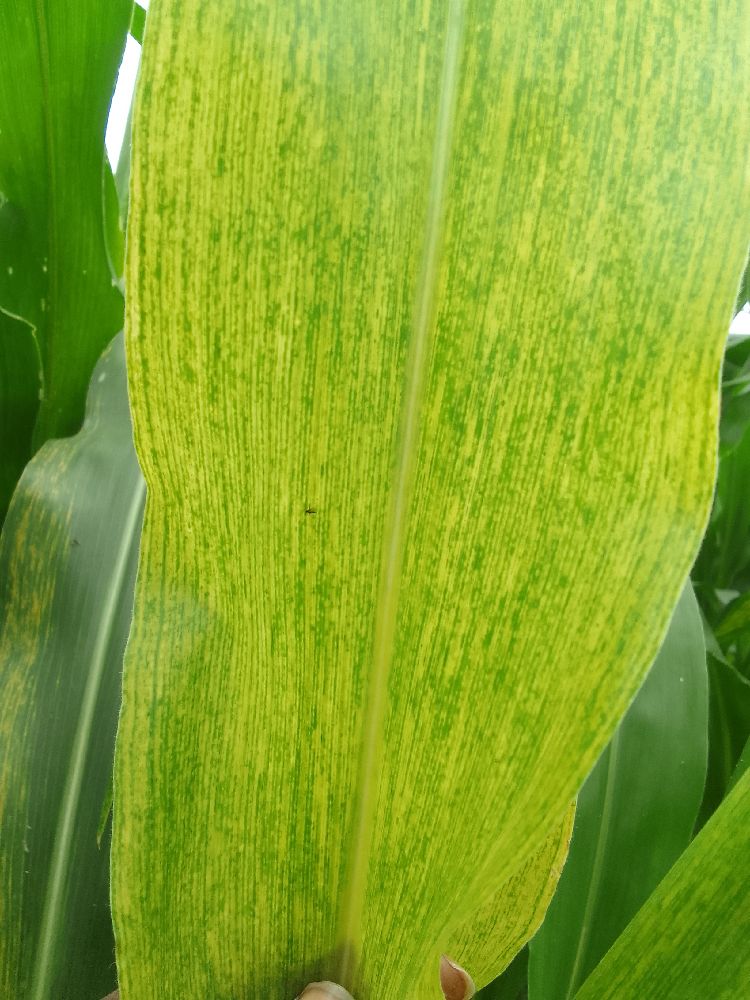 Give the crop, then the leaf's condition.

maize, maize lethal necrosis
